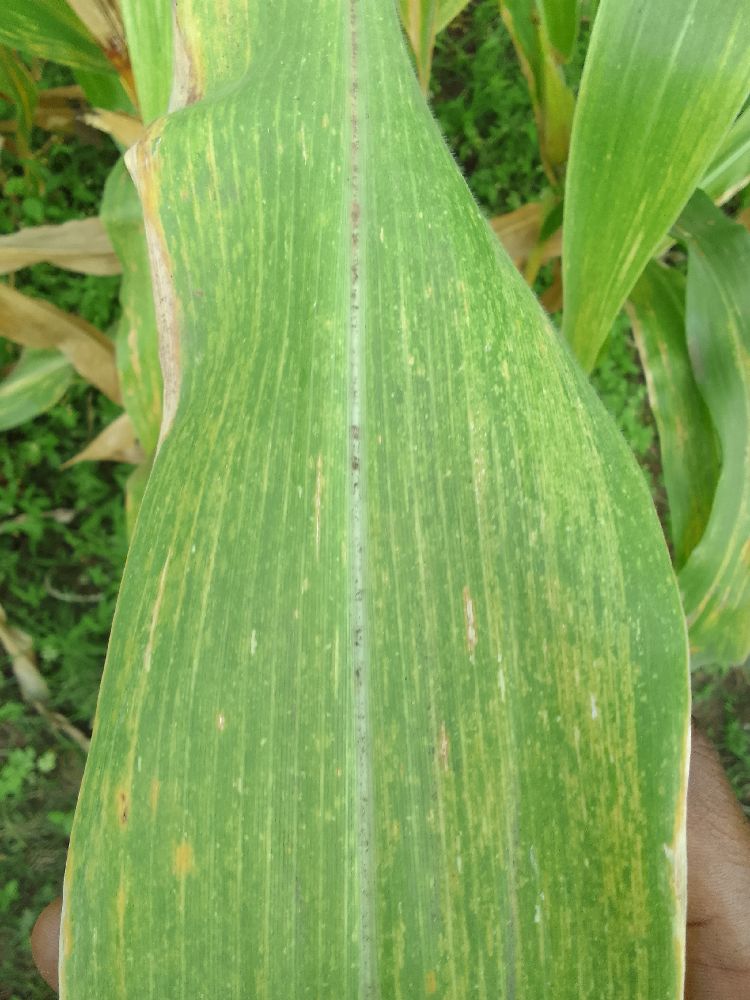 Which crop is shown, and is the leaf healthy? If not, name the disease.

maize, maize lethal necrosis
